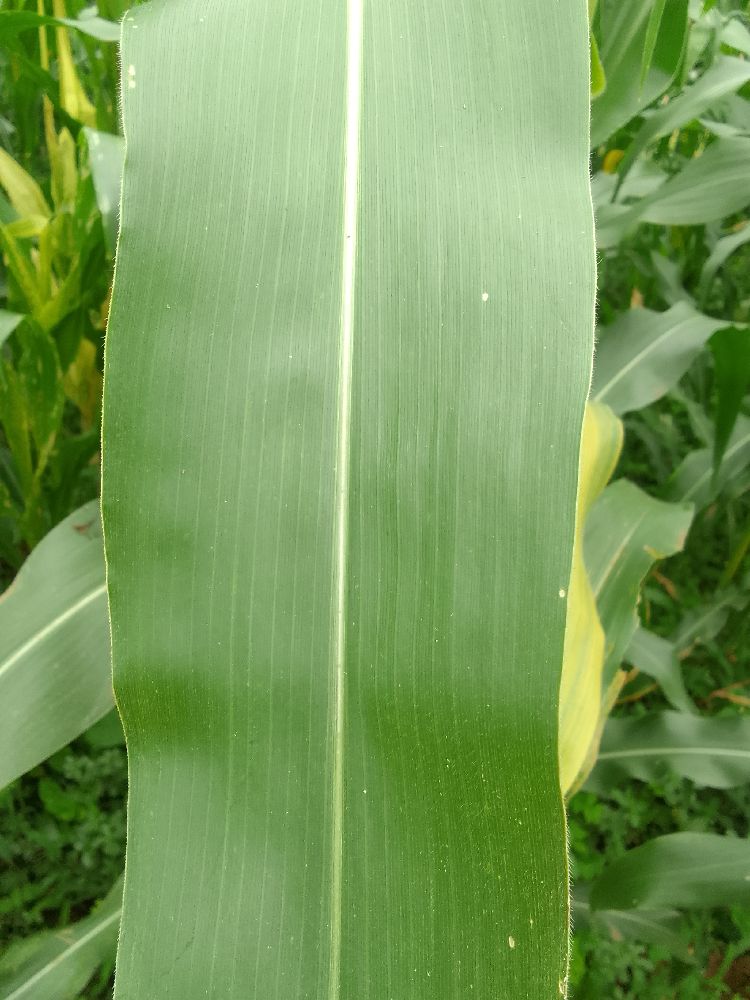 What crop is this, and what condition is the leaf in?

maize, healthy
